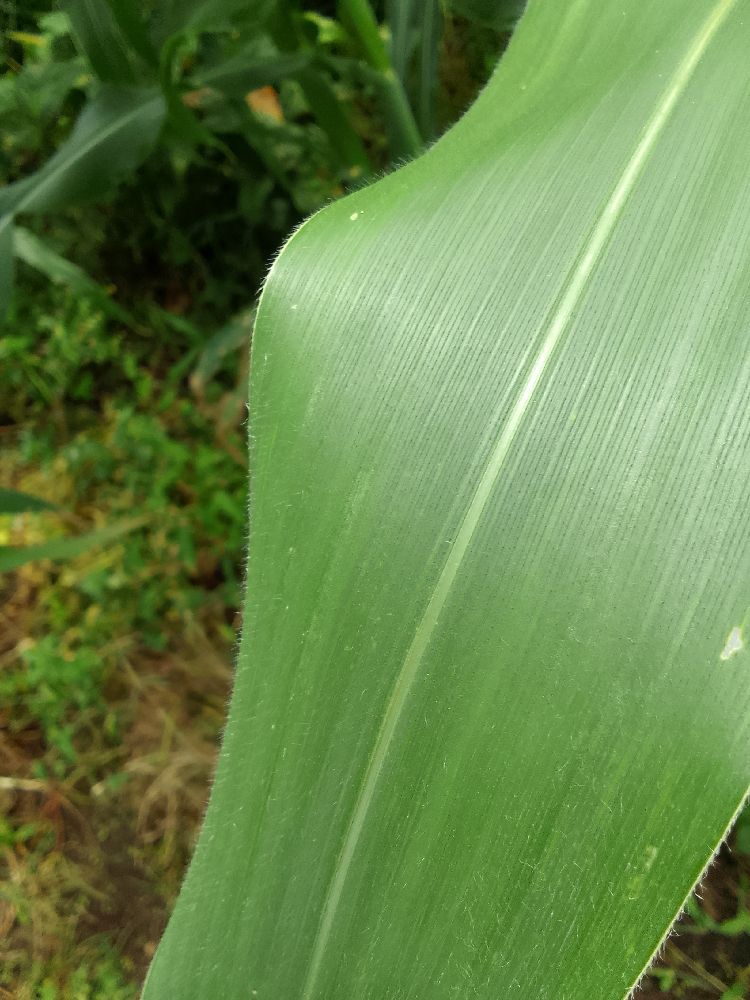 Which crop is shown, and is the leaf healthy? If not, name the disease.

maize, healthy
